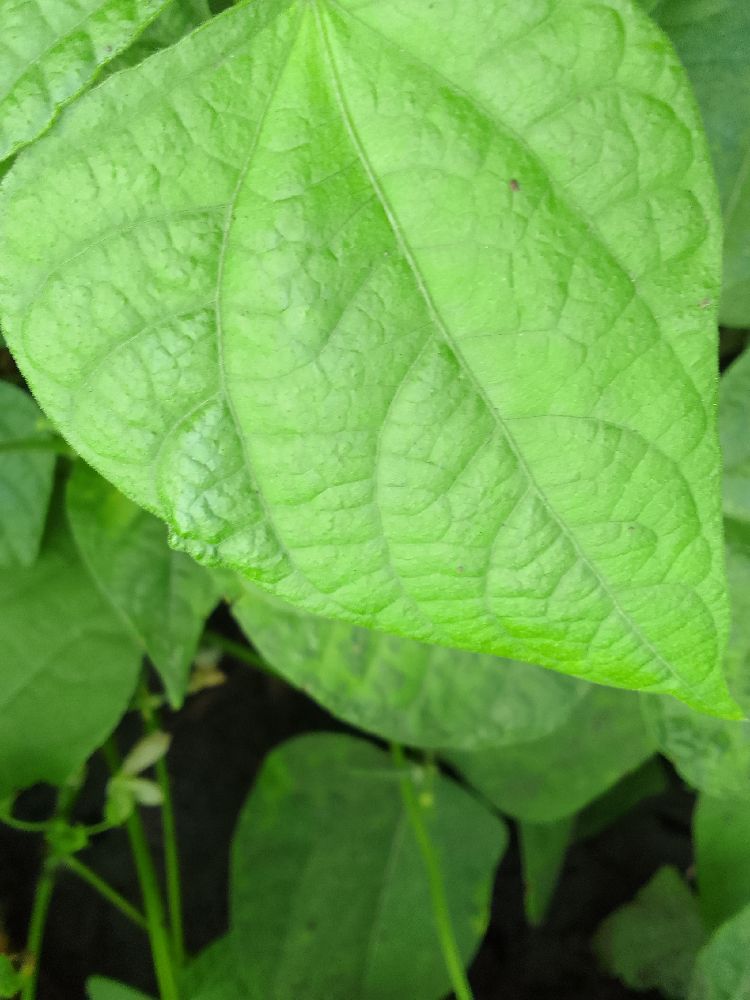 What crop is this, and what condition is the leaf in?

common bean, healthy
